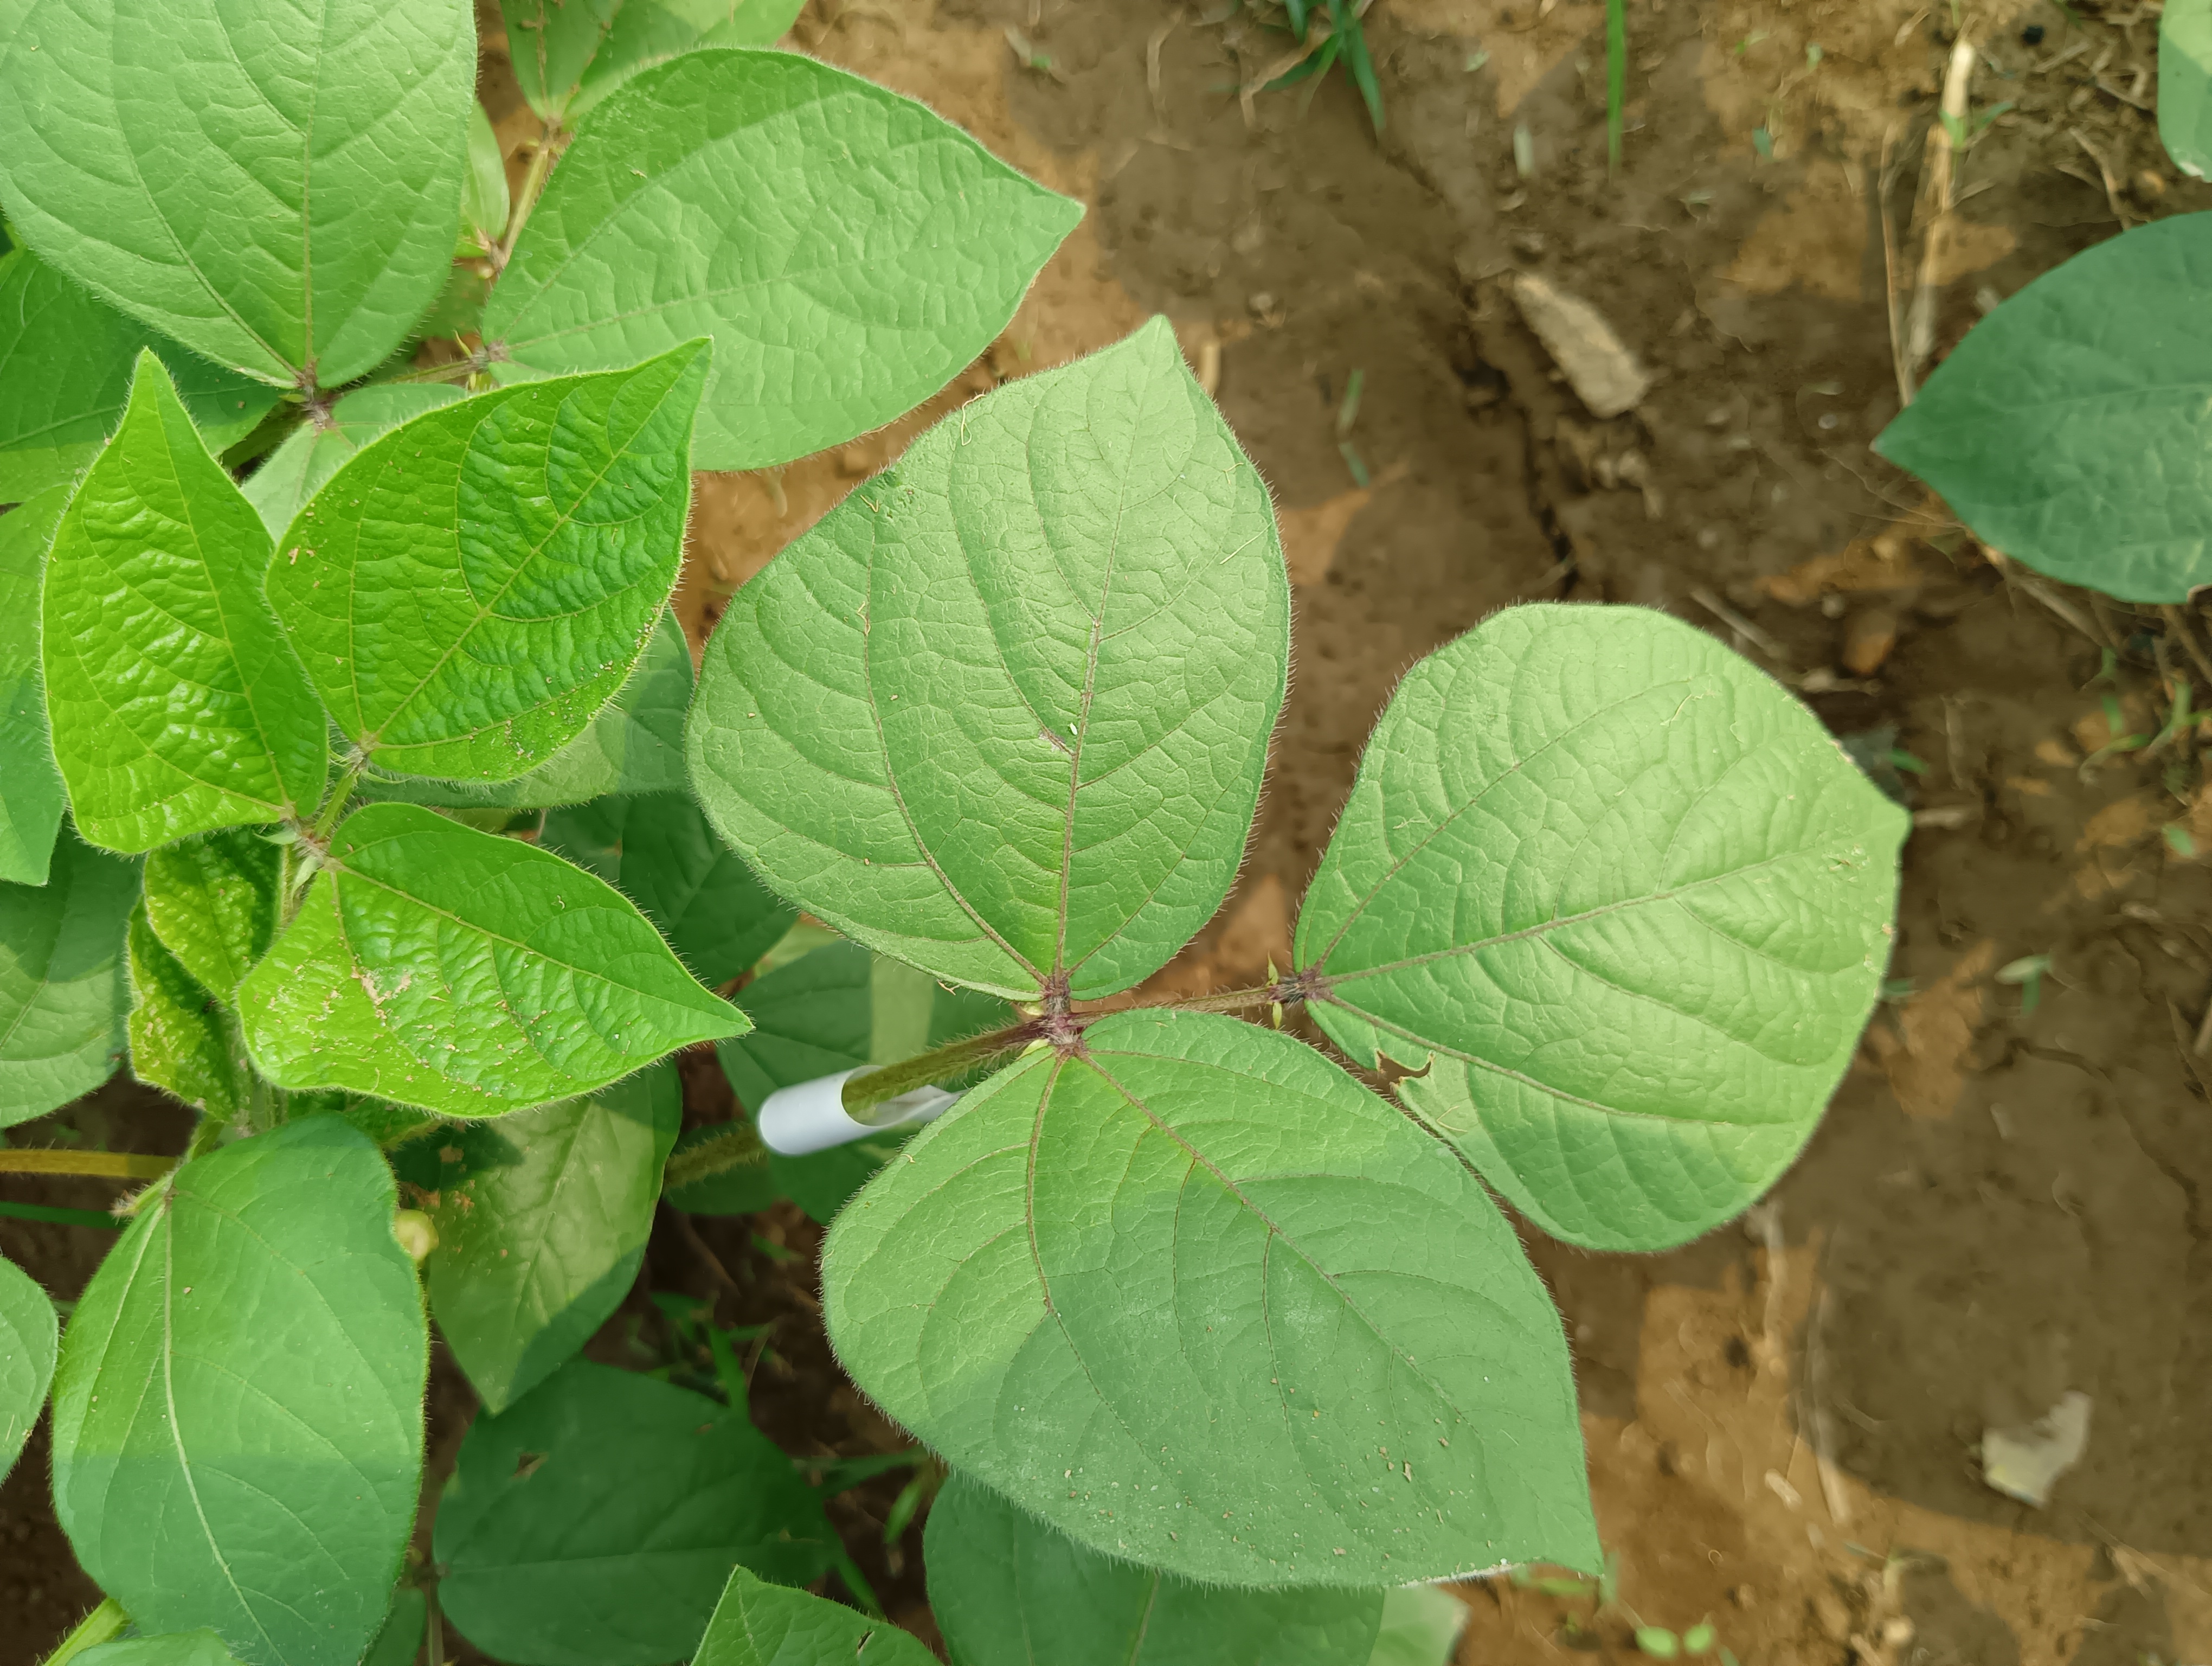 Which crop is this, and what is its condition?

mungbean, healthy
